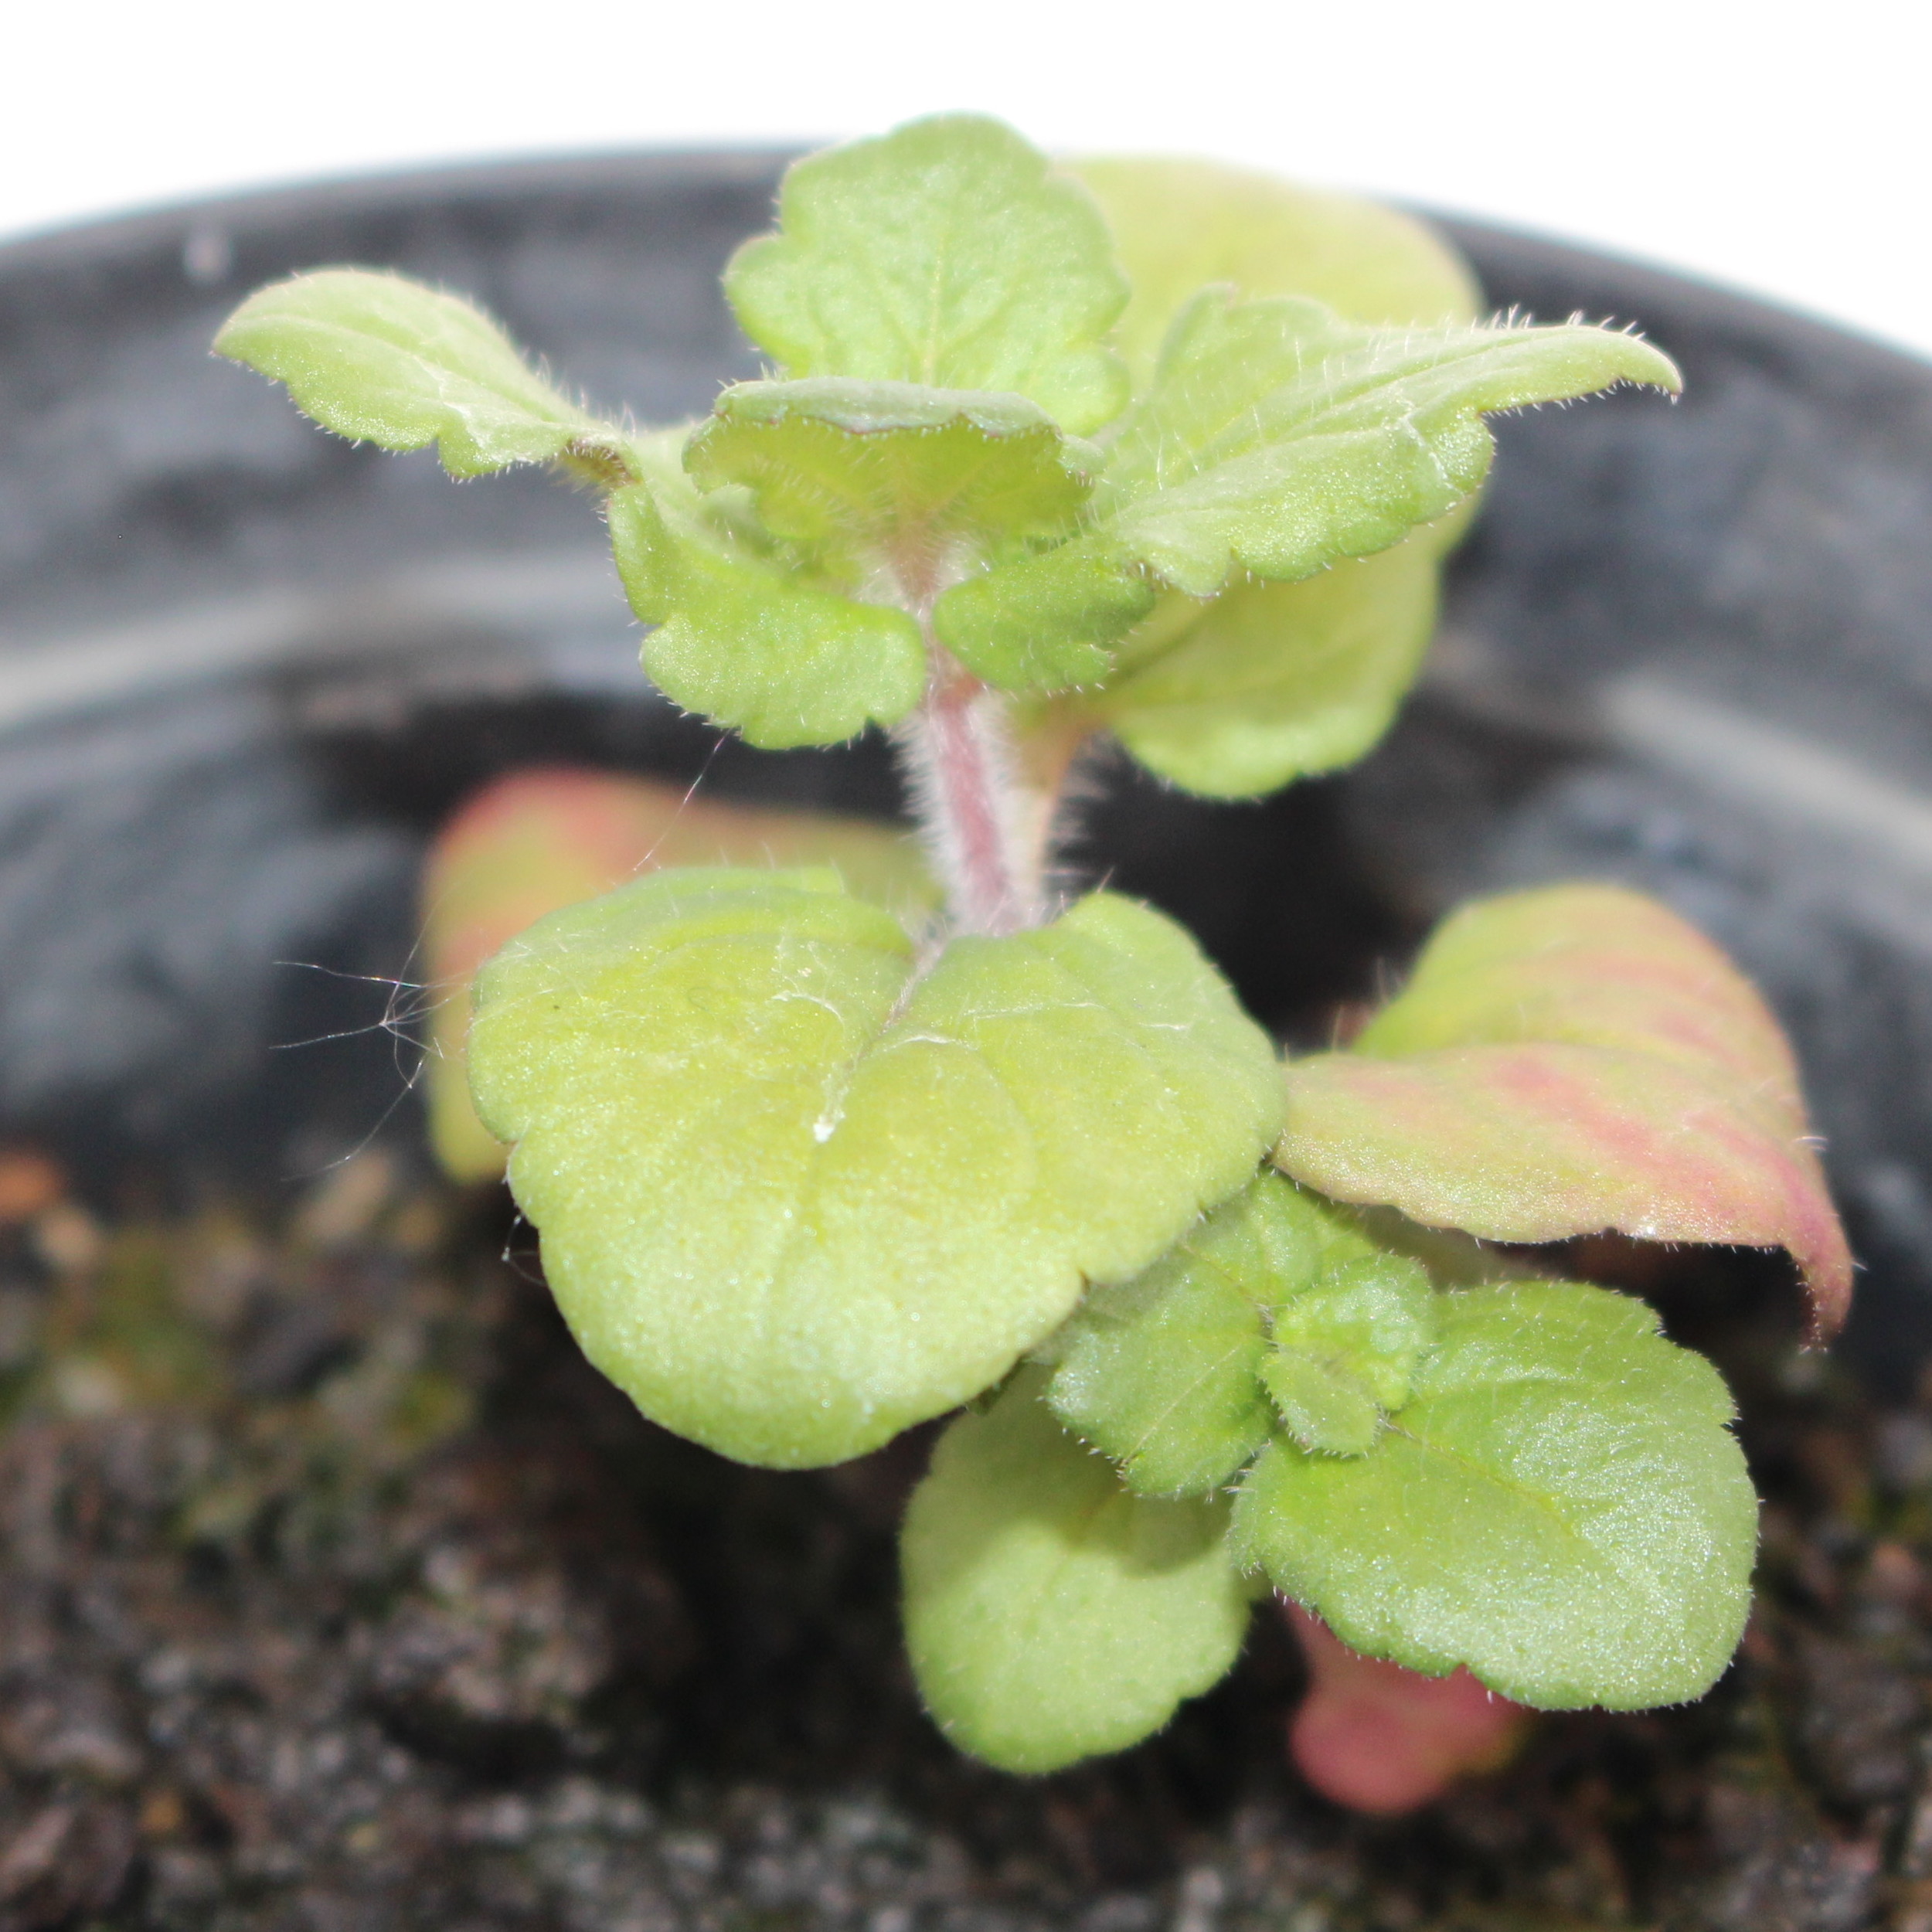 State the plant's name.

Veronica persica
